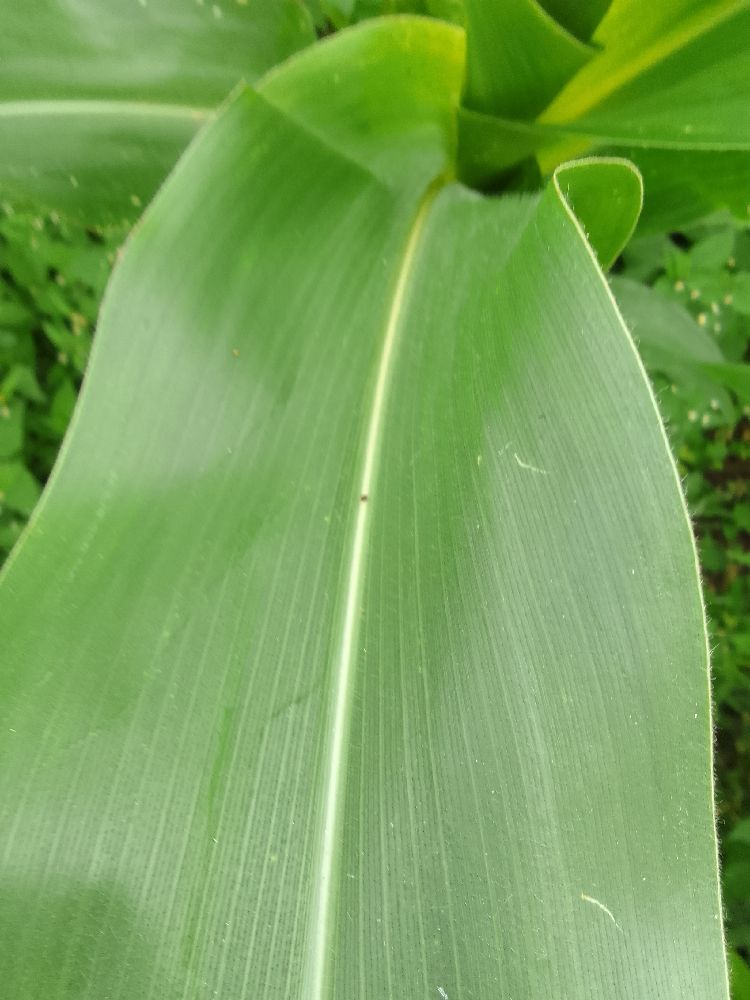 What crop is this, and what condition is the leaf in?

maize, healthy
